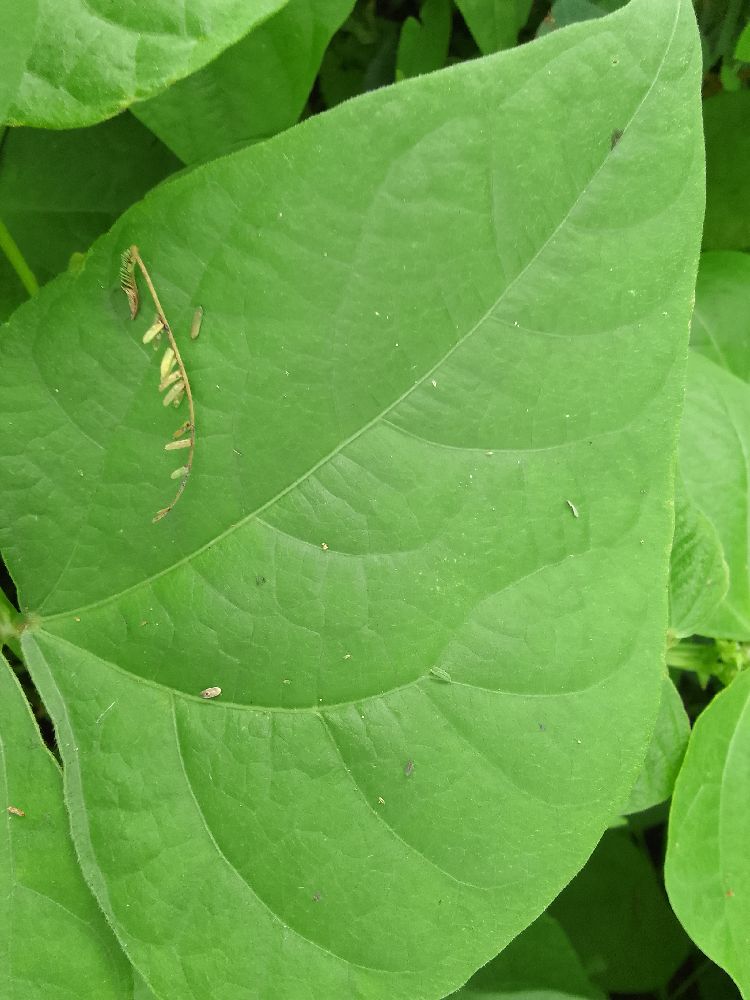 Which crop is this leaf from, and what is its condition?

common bean, healthy
